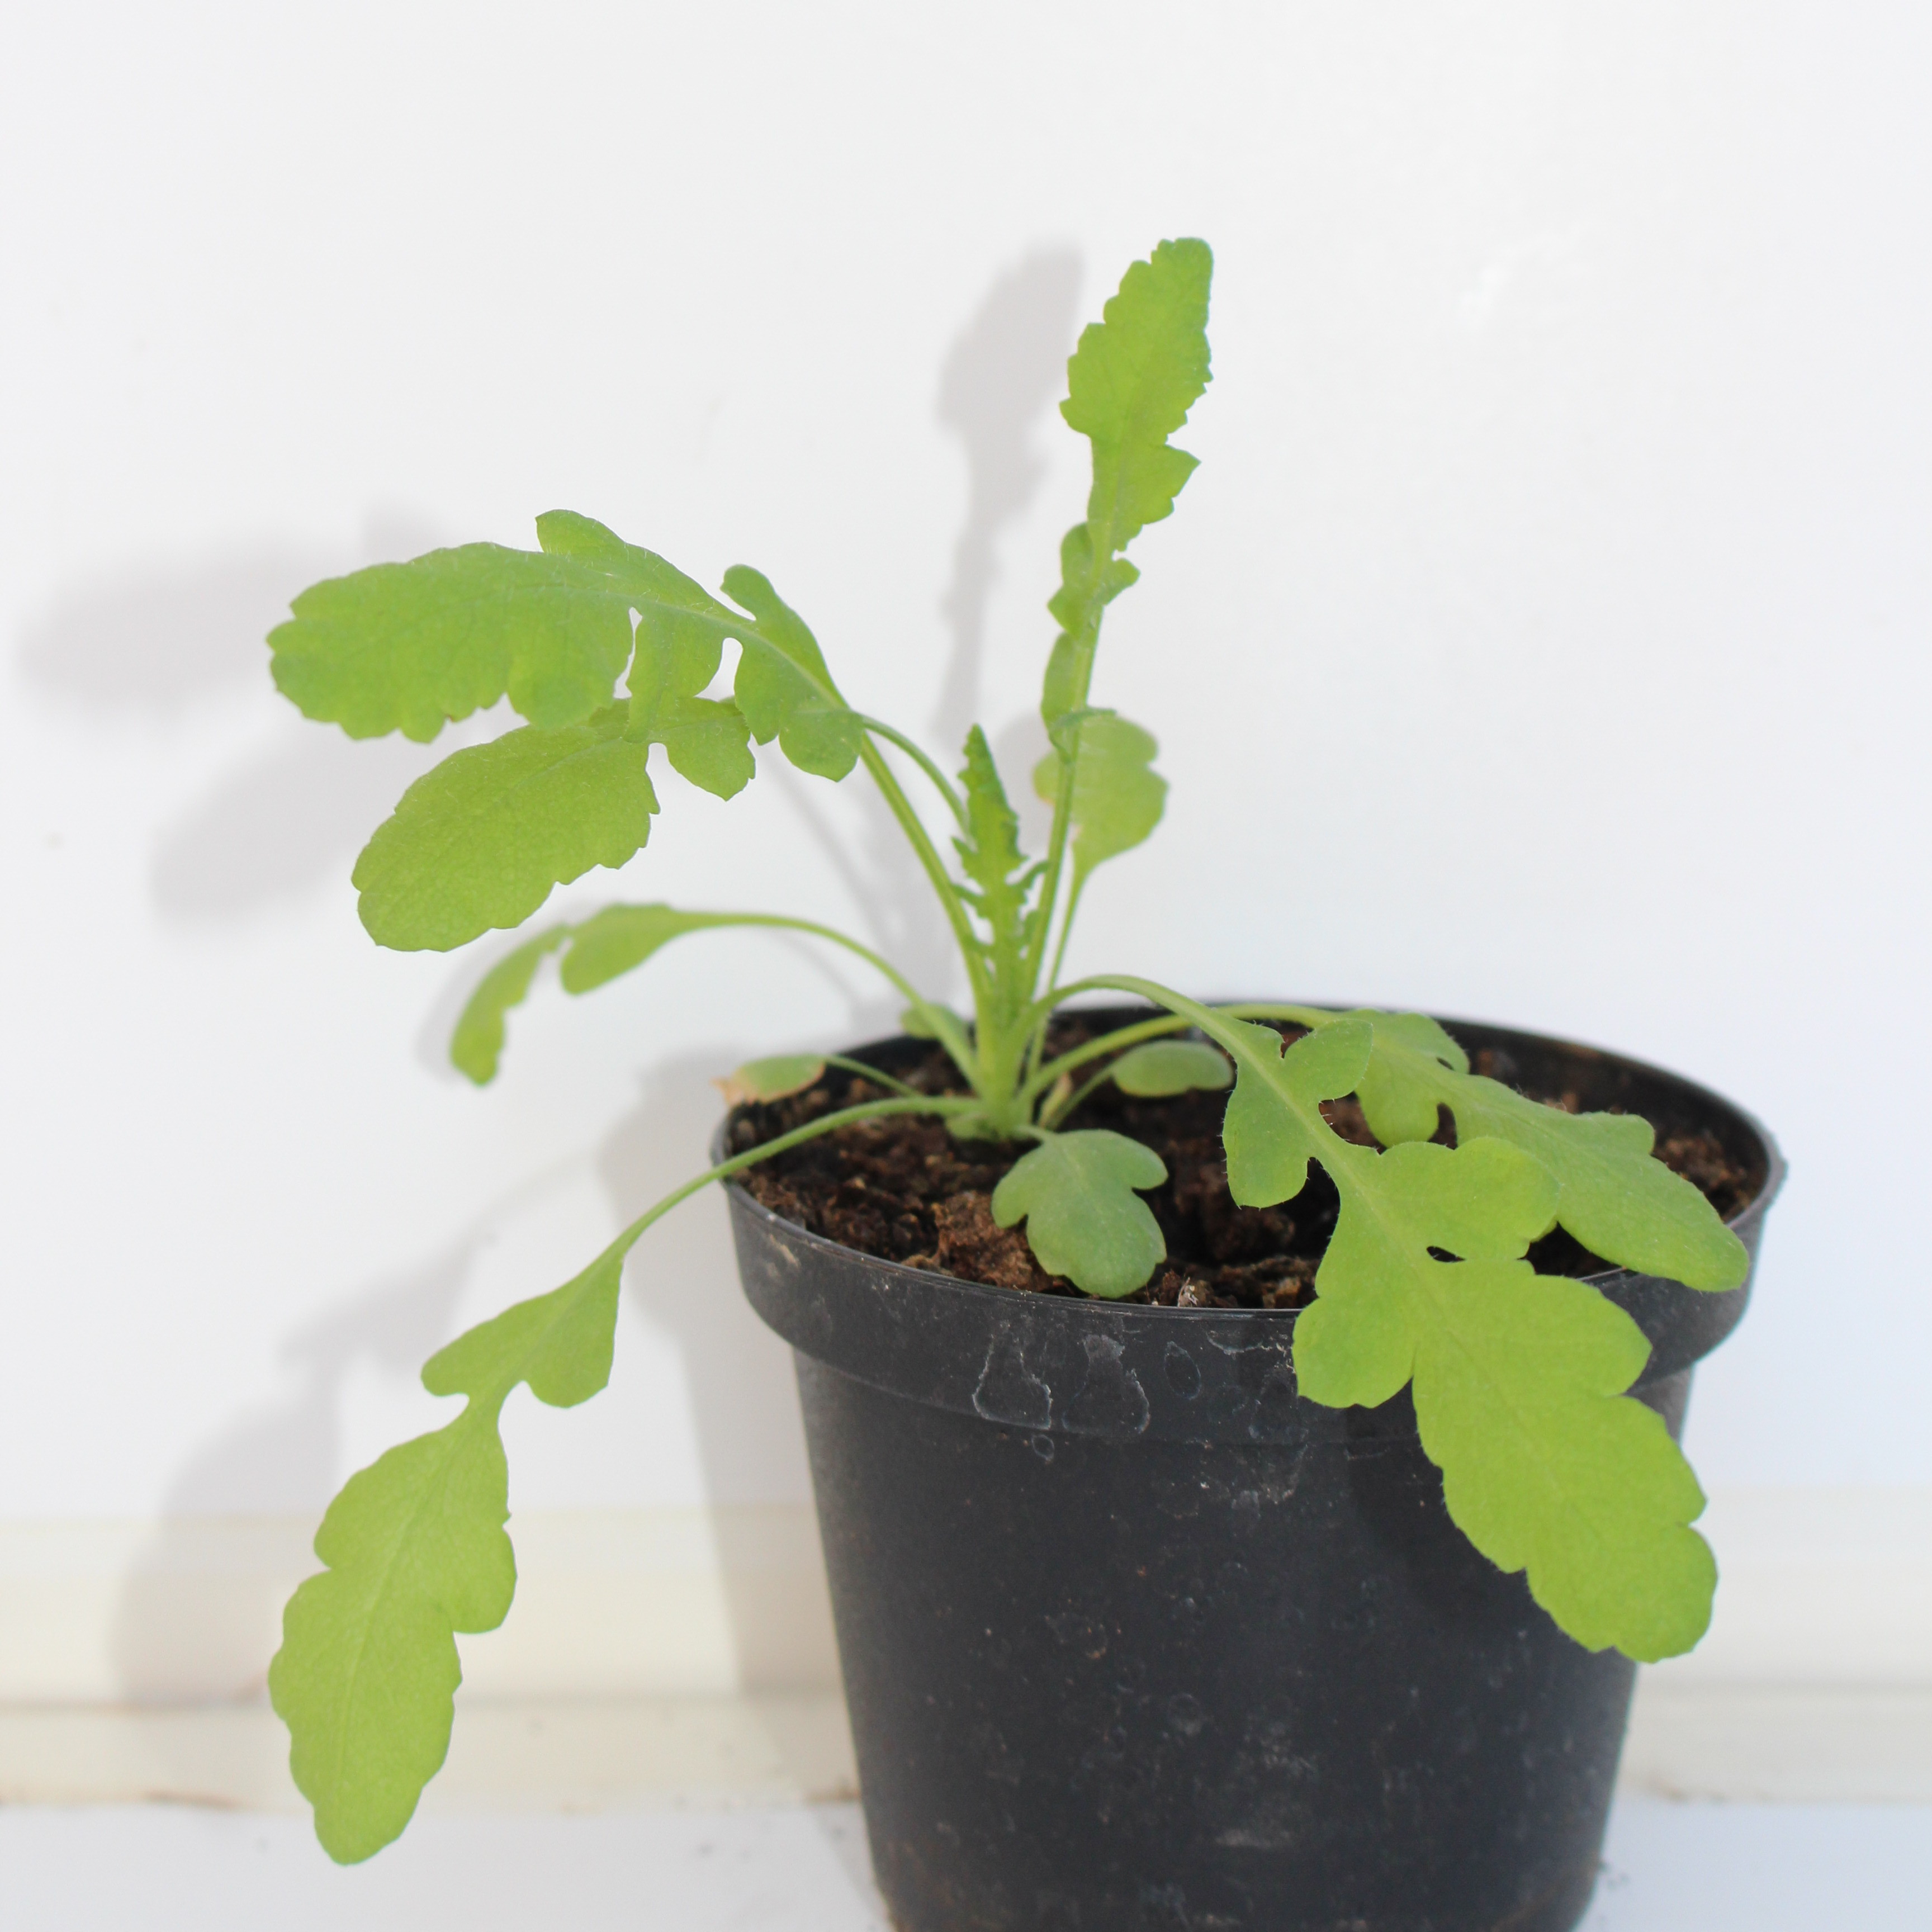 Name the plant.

Papaver rhoeas
